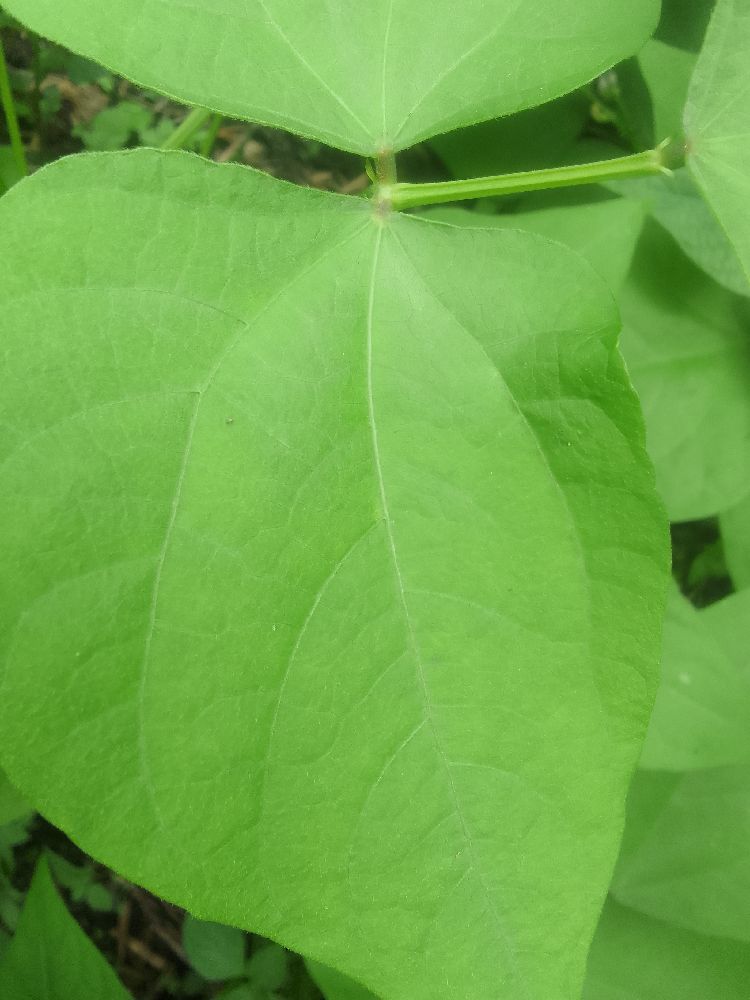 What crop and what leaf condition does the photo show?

common bean, healthy
